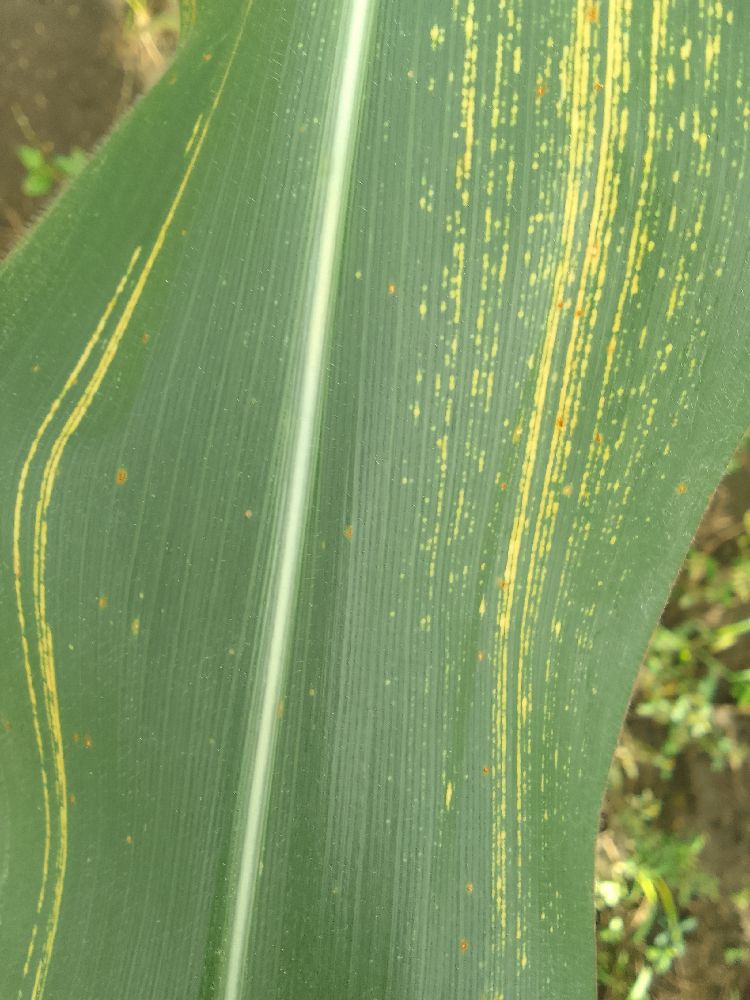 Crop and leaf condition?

maize, maize streak virus
